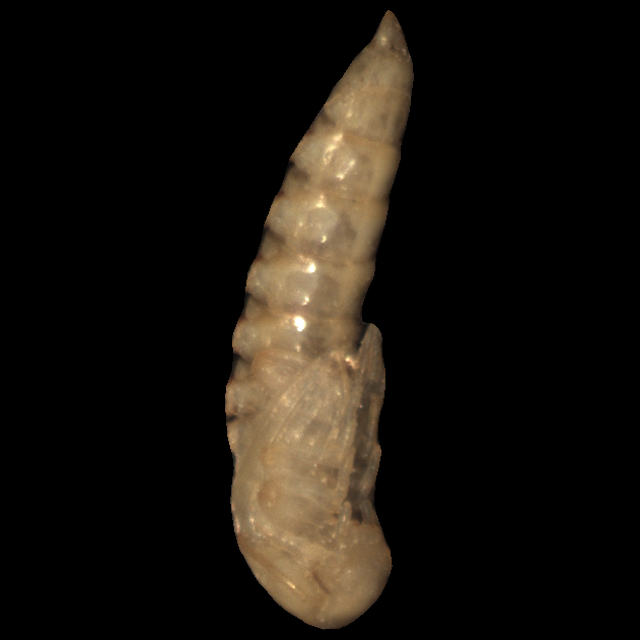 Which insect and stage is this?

mealworm pupa
